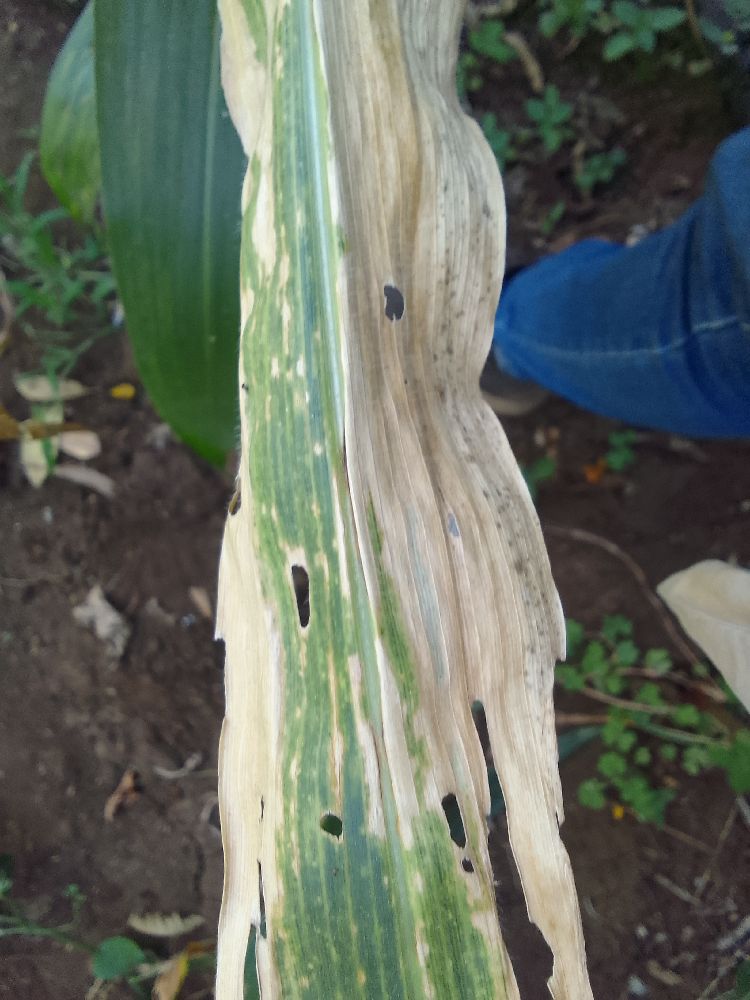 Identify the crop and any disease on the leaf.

maize, maize lethal necrosis
